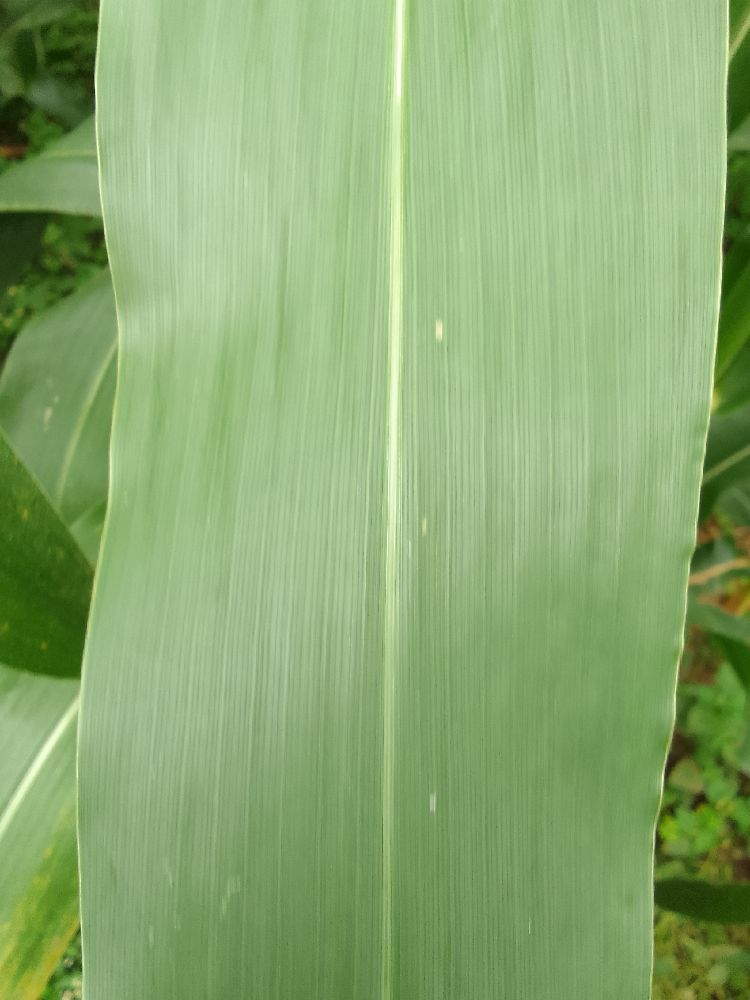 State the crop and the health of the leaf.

maize, healthy
